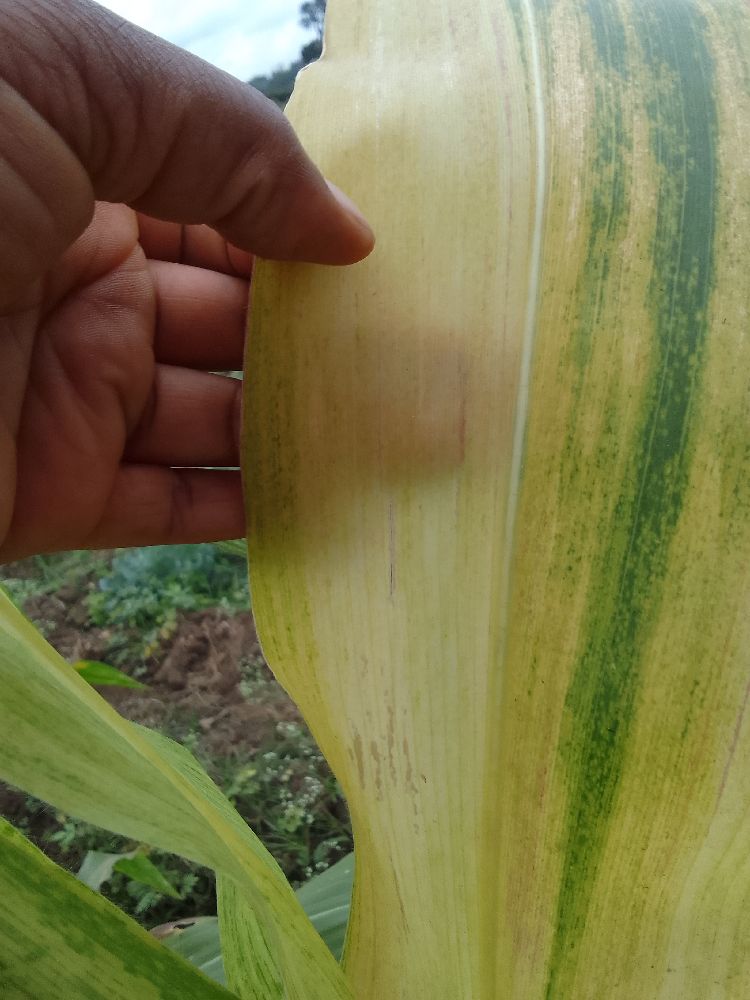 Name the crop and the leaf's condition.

maize, maize lethal necrosis
